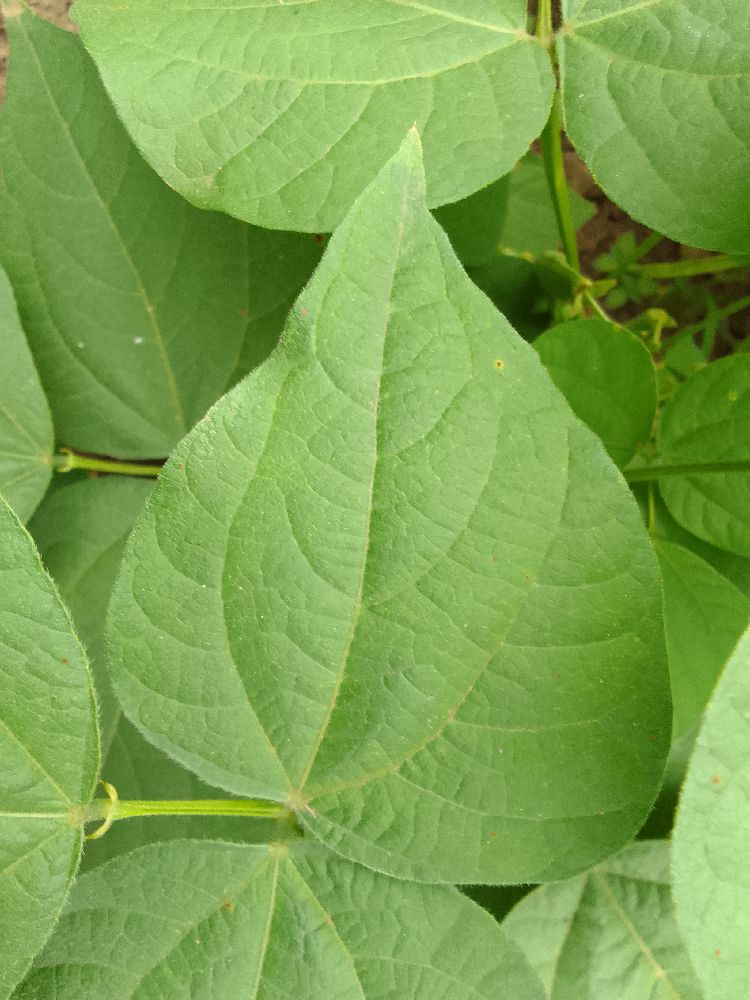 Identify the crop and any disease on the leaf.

common bean, healthy
